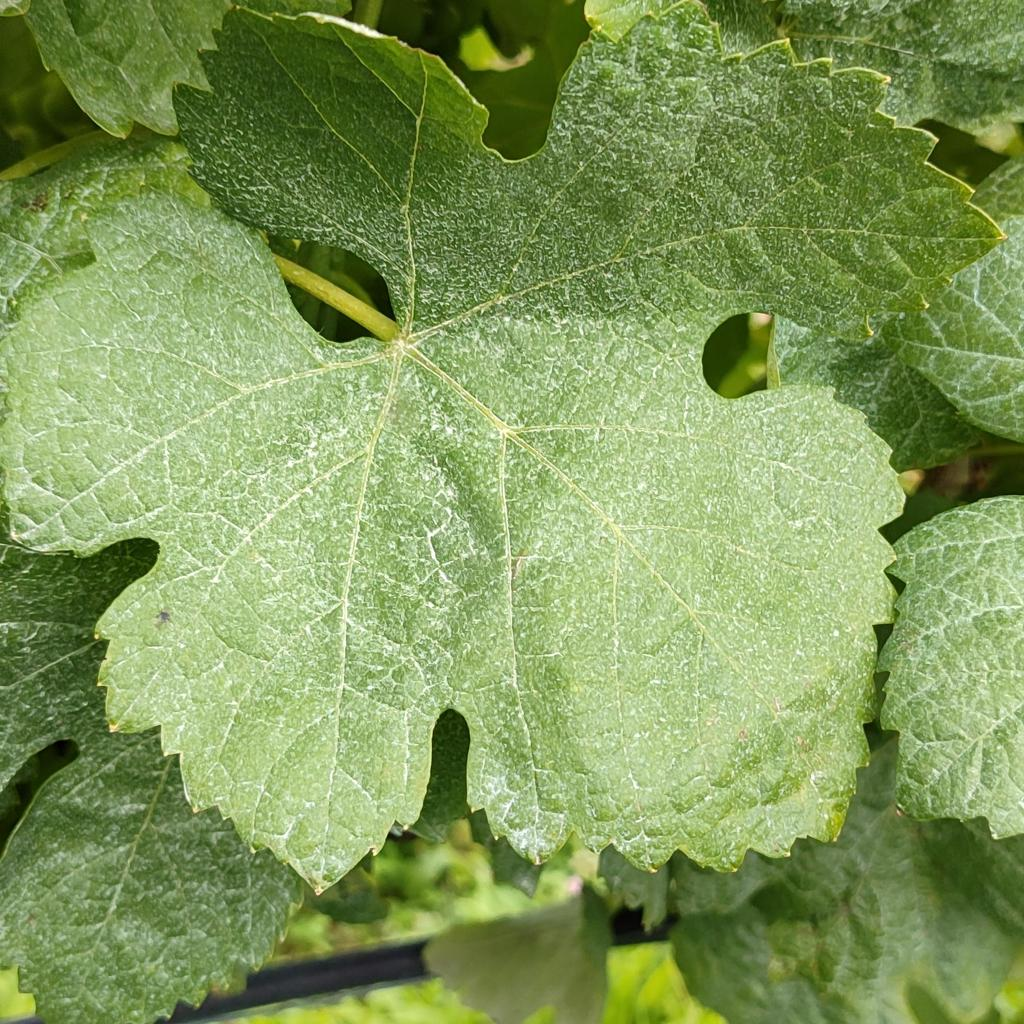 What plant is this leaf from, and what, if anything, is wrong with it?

grapevine, healthy
